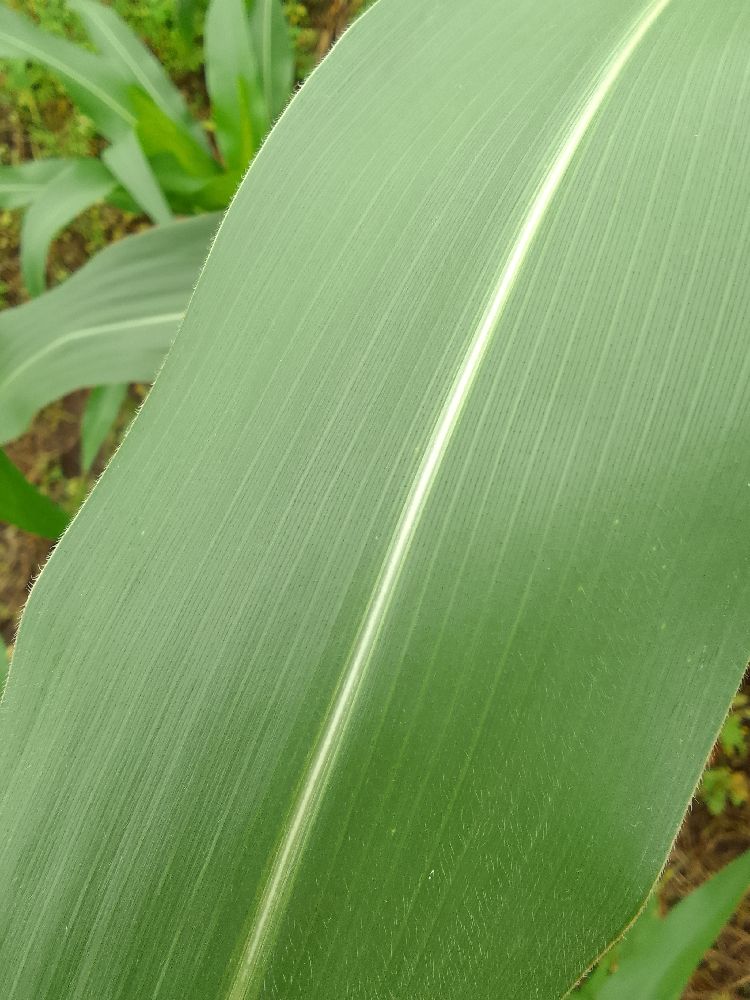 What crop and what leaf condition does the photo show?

maize, healthy
